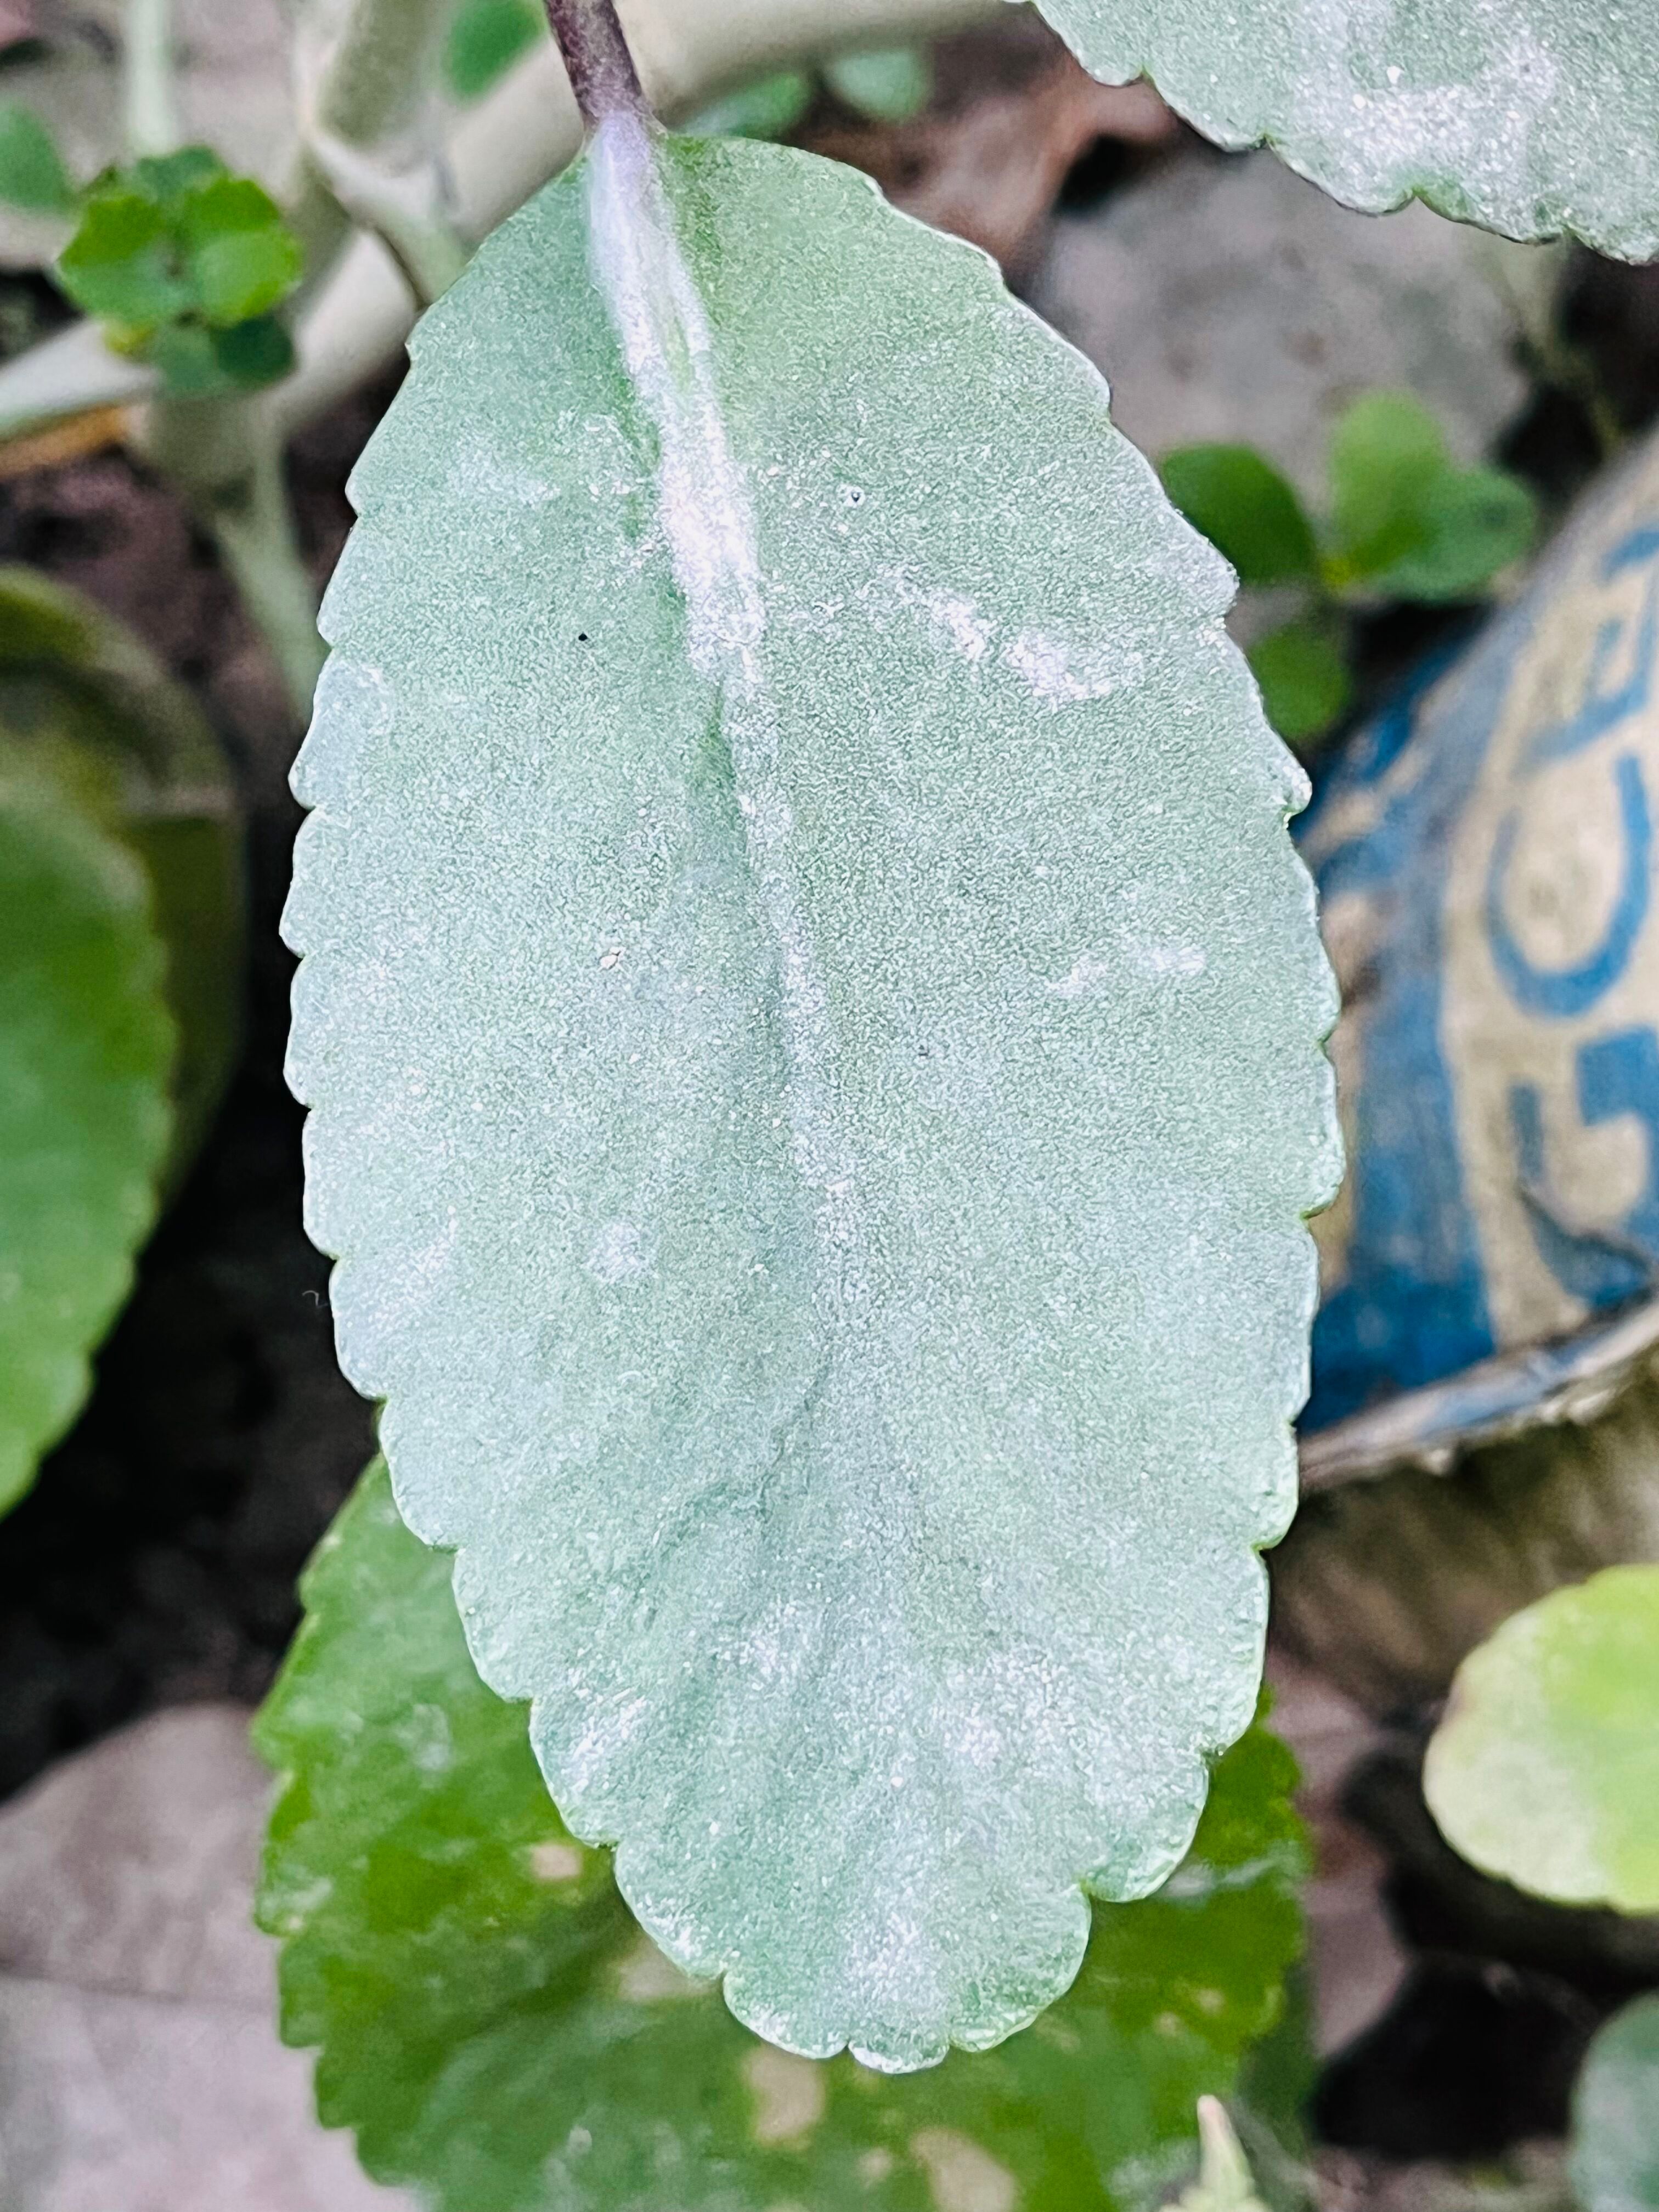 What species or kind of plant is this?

pathorkuci
